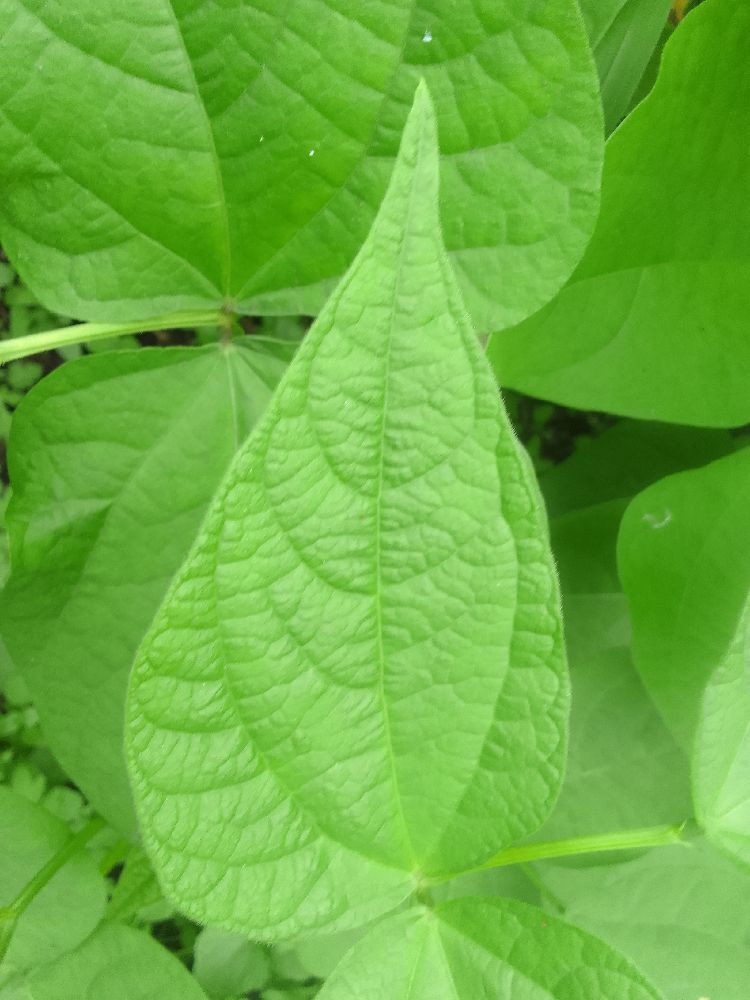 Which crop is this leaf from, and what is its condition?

common bean, healthy
